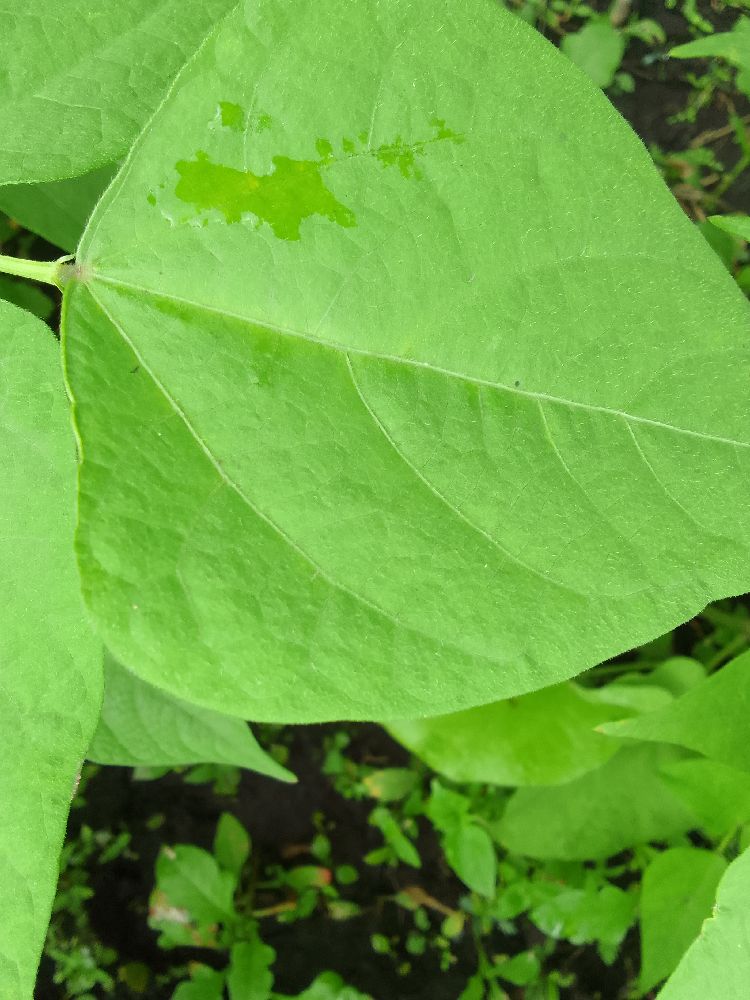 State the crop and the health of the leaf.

common bean, healthy
